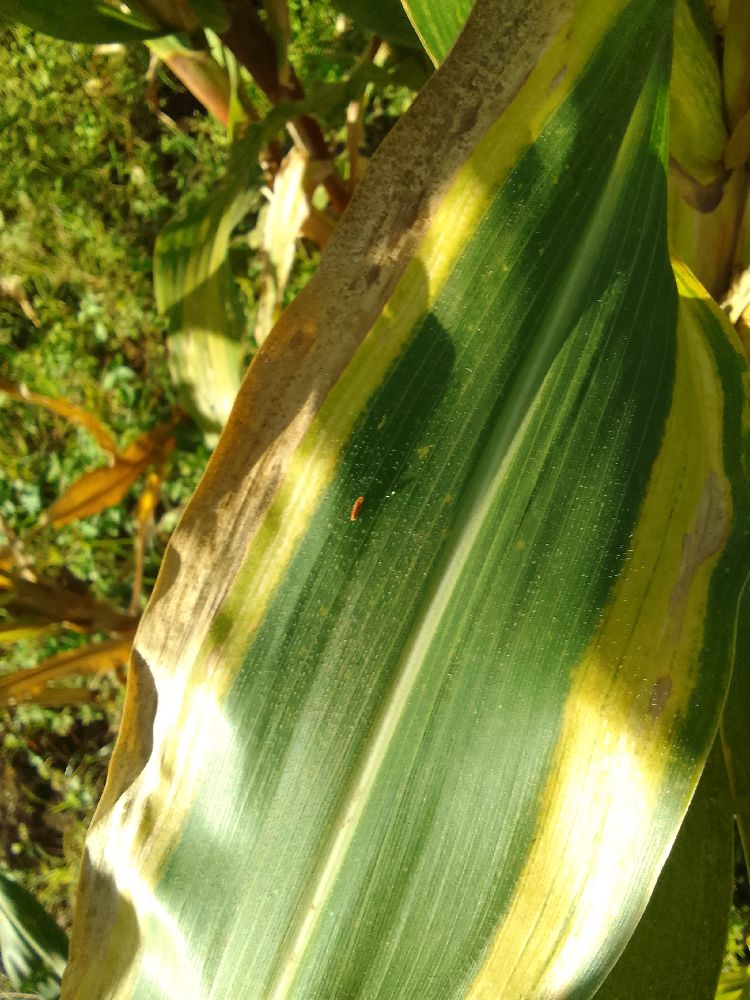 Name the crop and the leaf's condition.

maize, maize lethal necrosis
